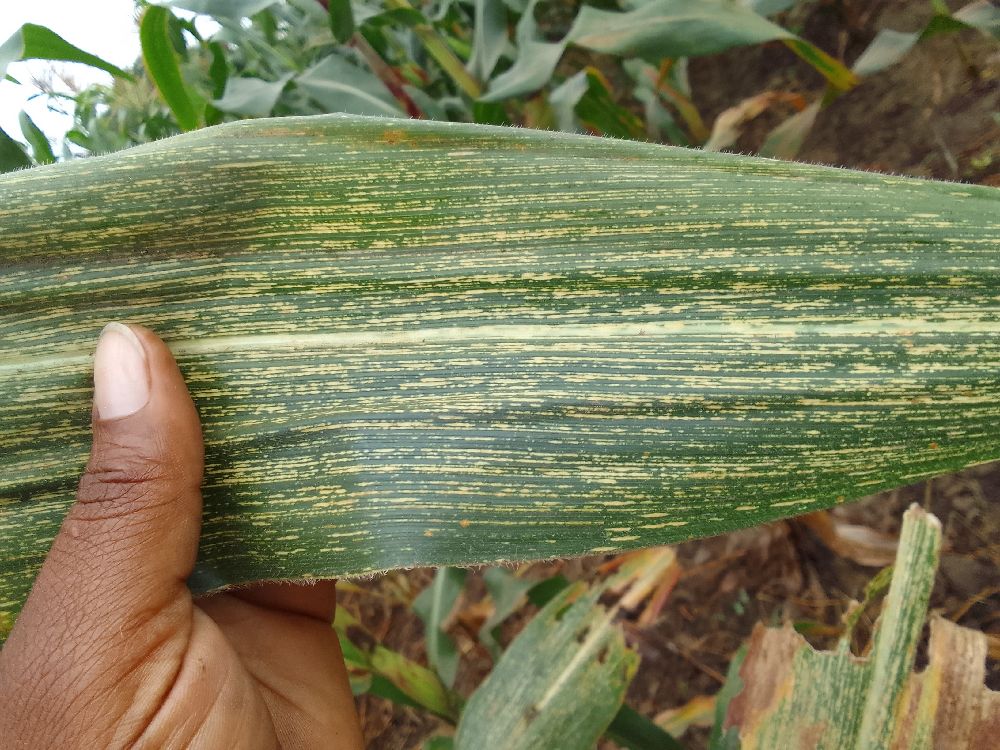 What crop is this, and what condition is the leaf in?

maize, maize streak virus
